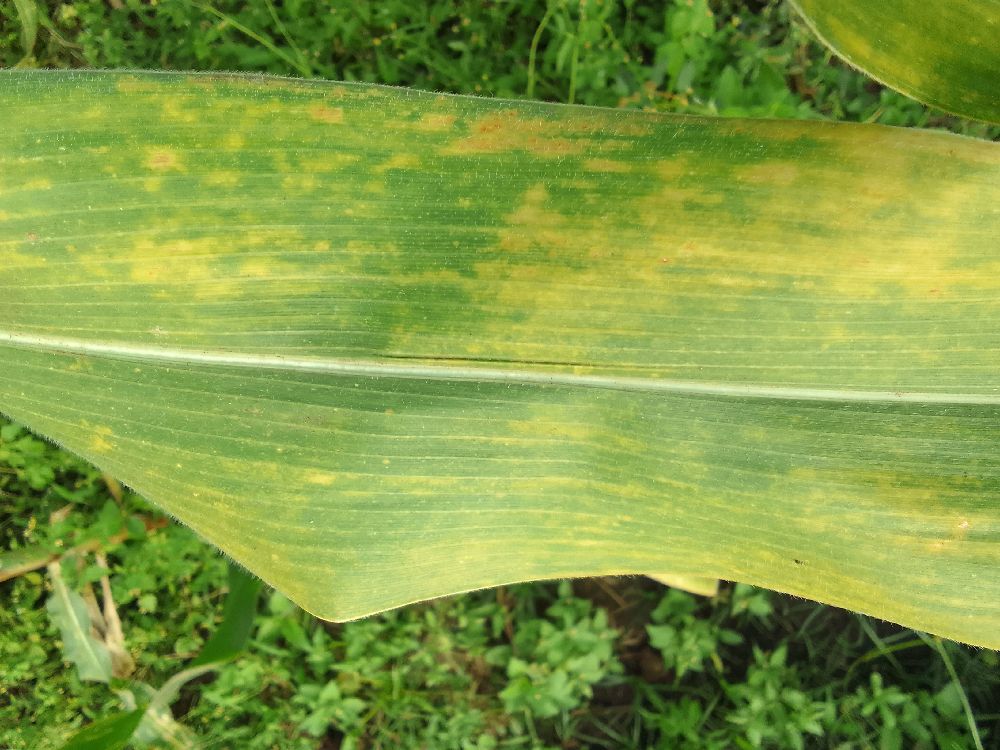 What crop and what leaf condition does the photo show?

maize, maize lethal necrosis
